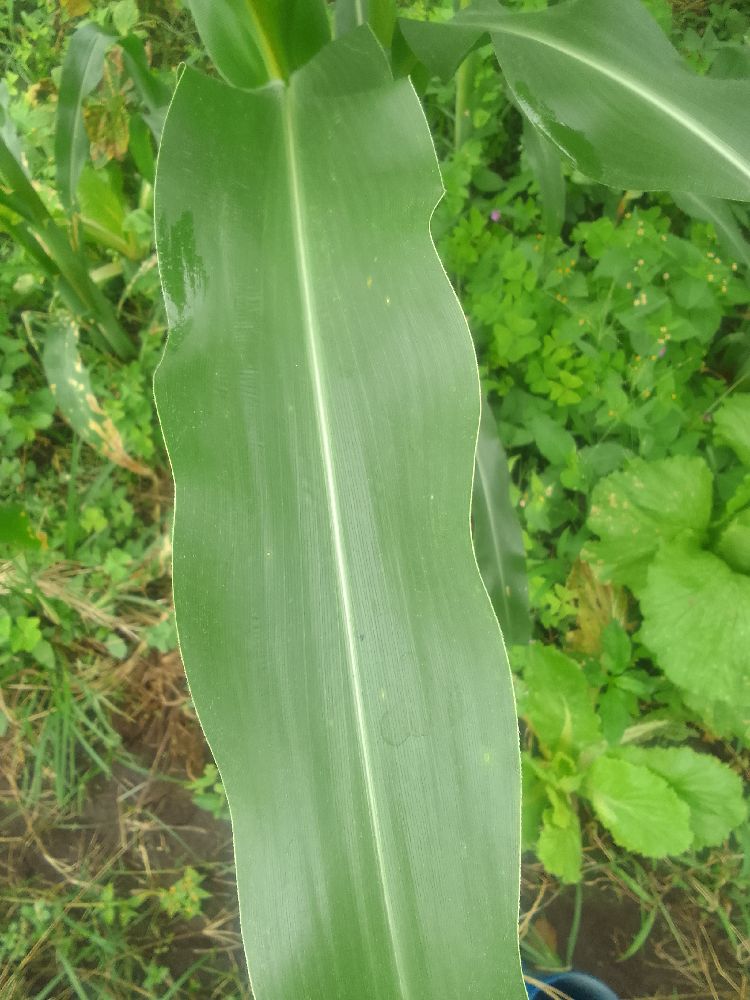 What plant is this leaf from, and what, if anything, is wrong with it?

maize, healthy
